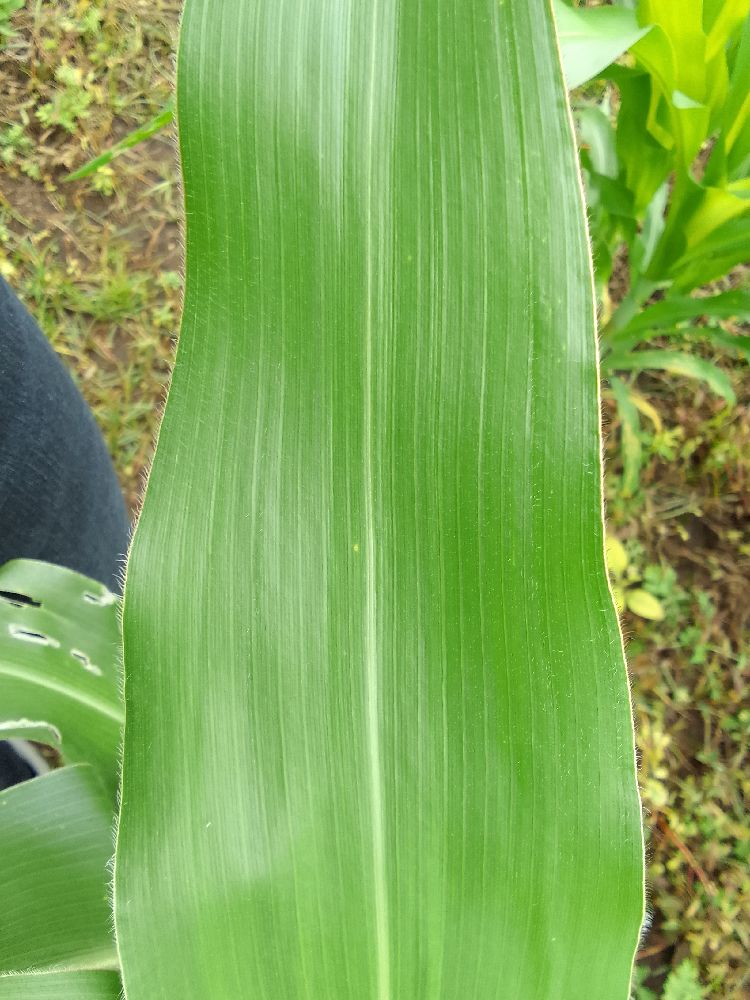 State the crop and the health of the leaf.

maize, healthy
